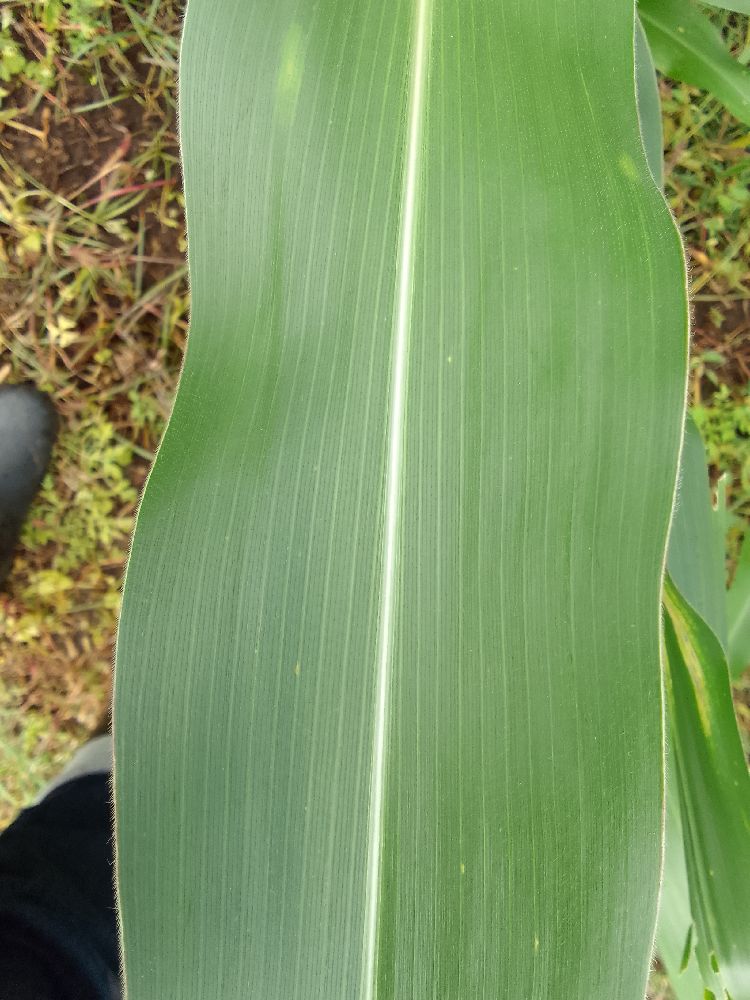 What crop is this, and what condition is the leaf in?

maize, healthy
